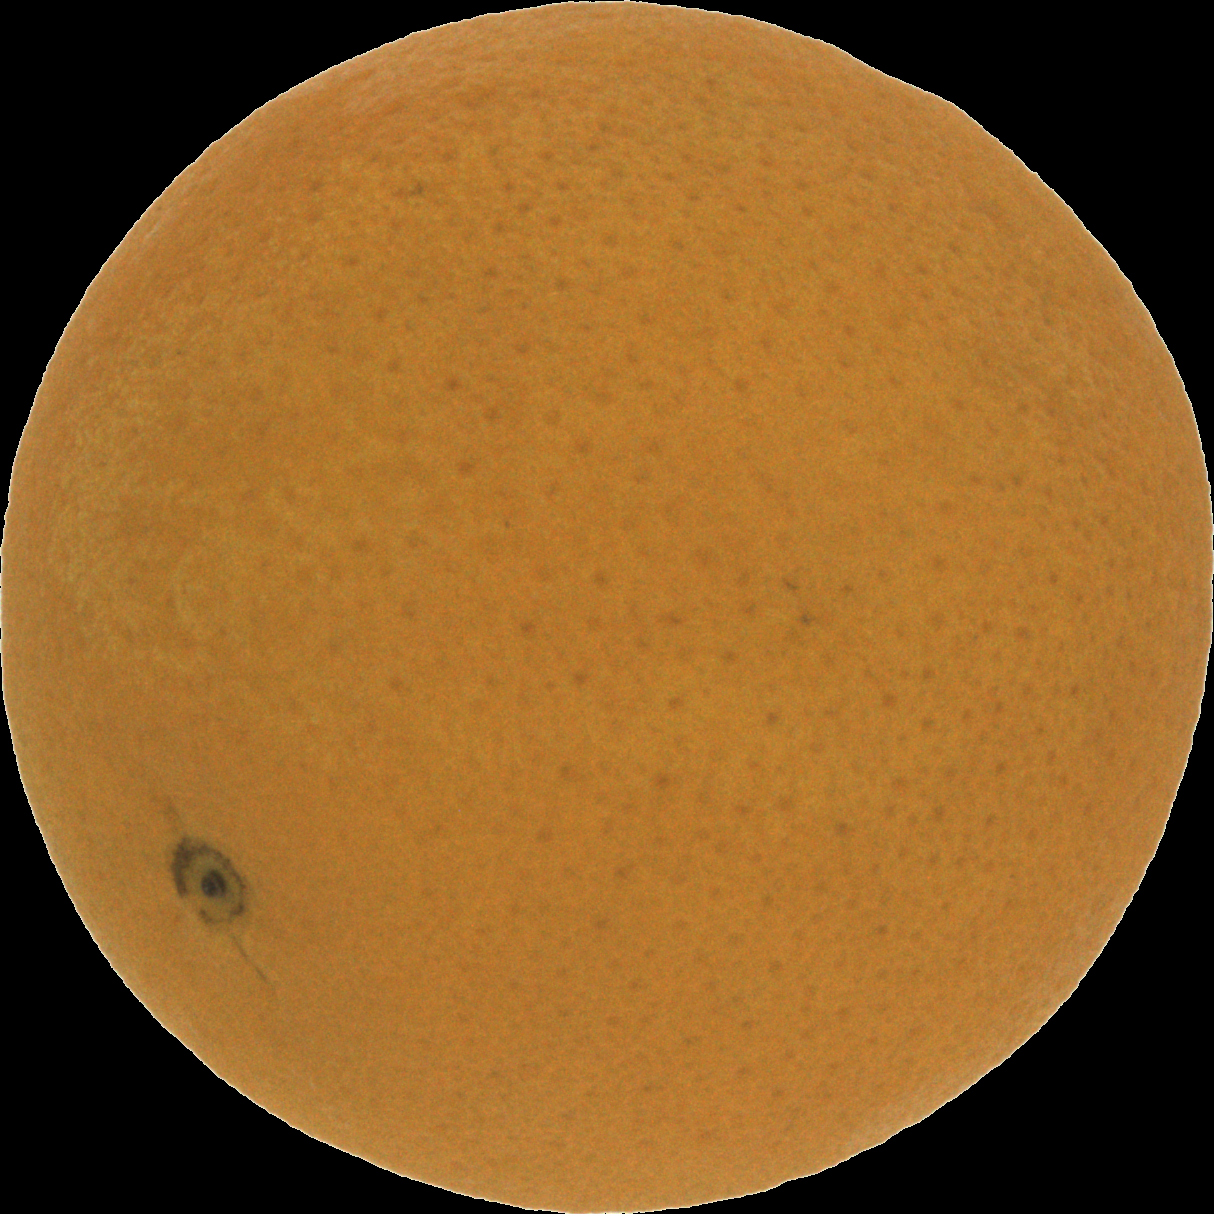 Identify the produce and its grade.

orange, good
